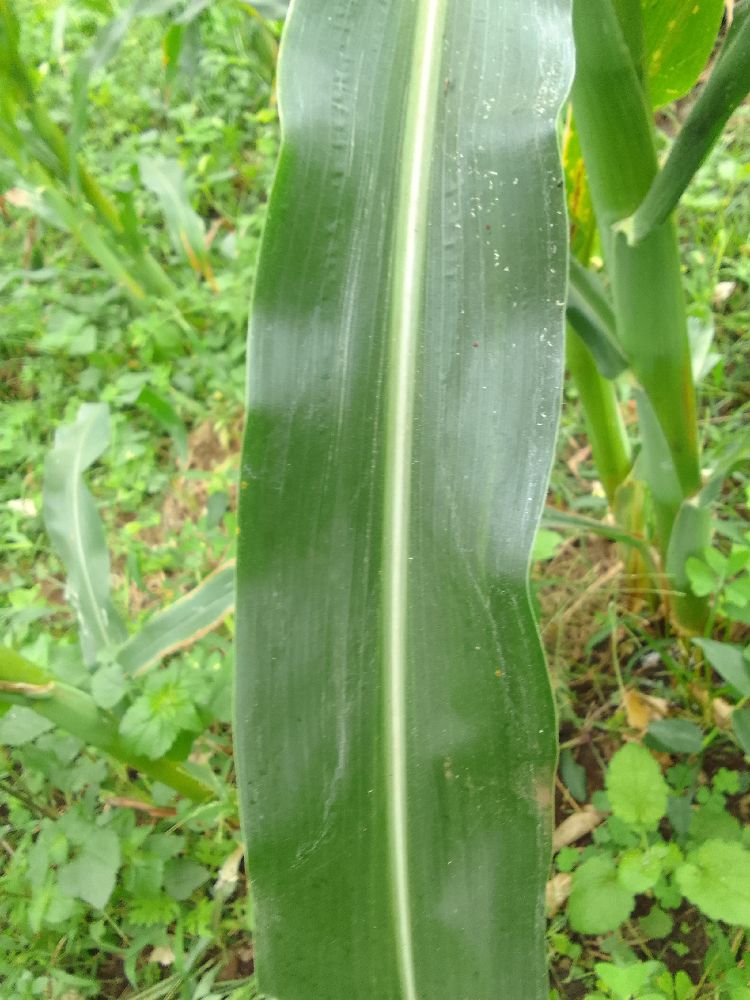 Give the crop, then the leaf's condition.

maize, healthy
